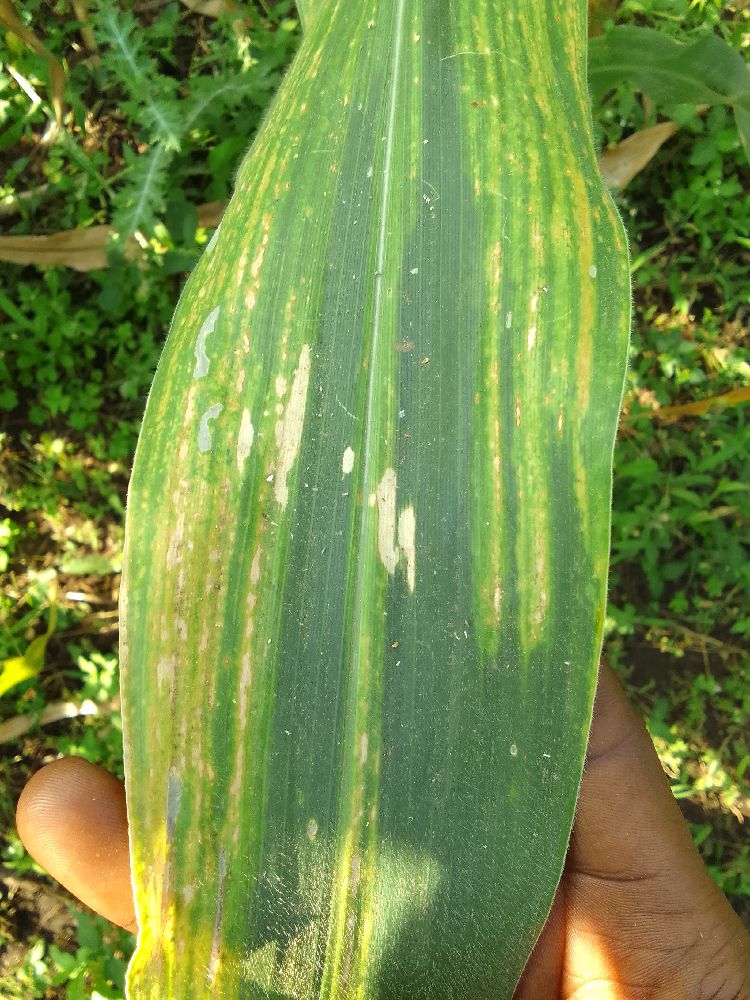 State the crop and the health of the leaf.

maize, maize lethal necrosis
